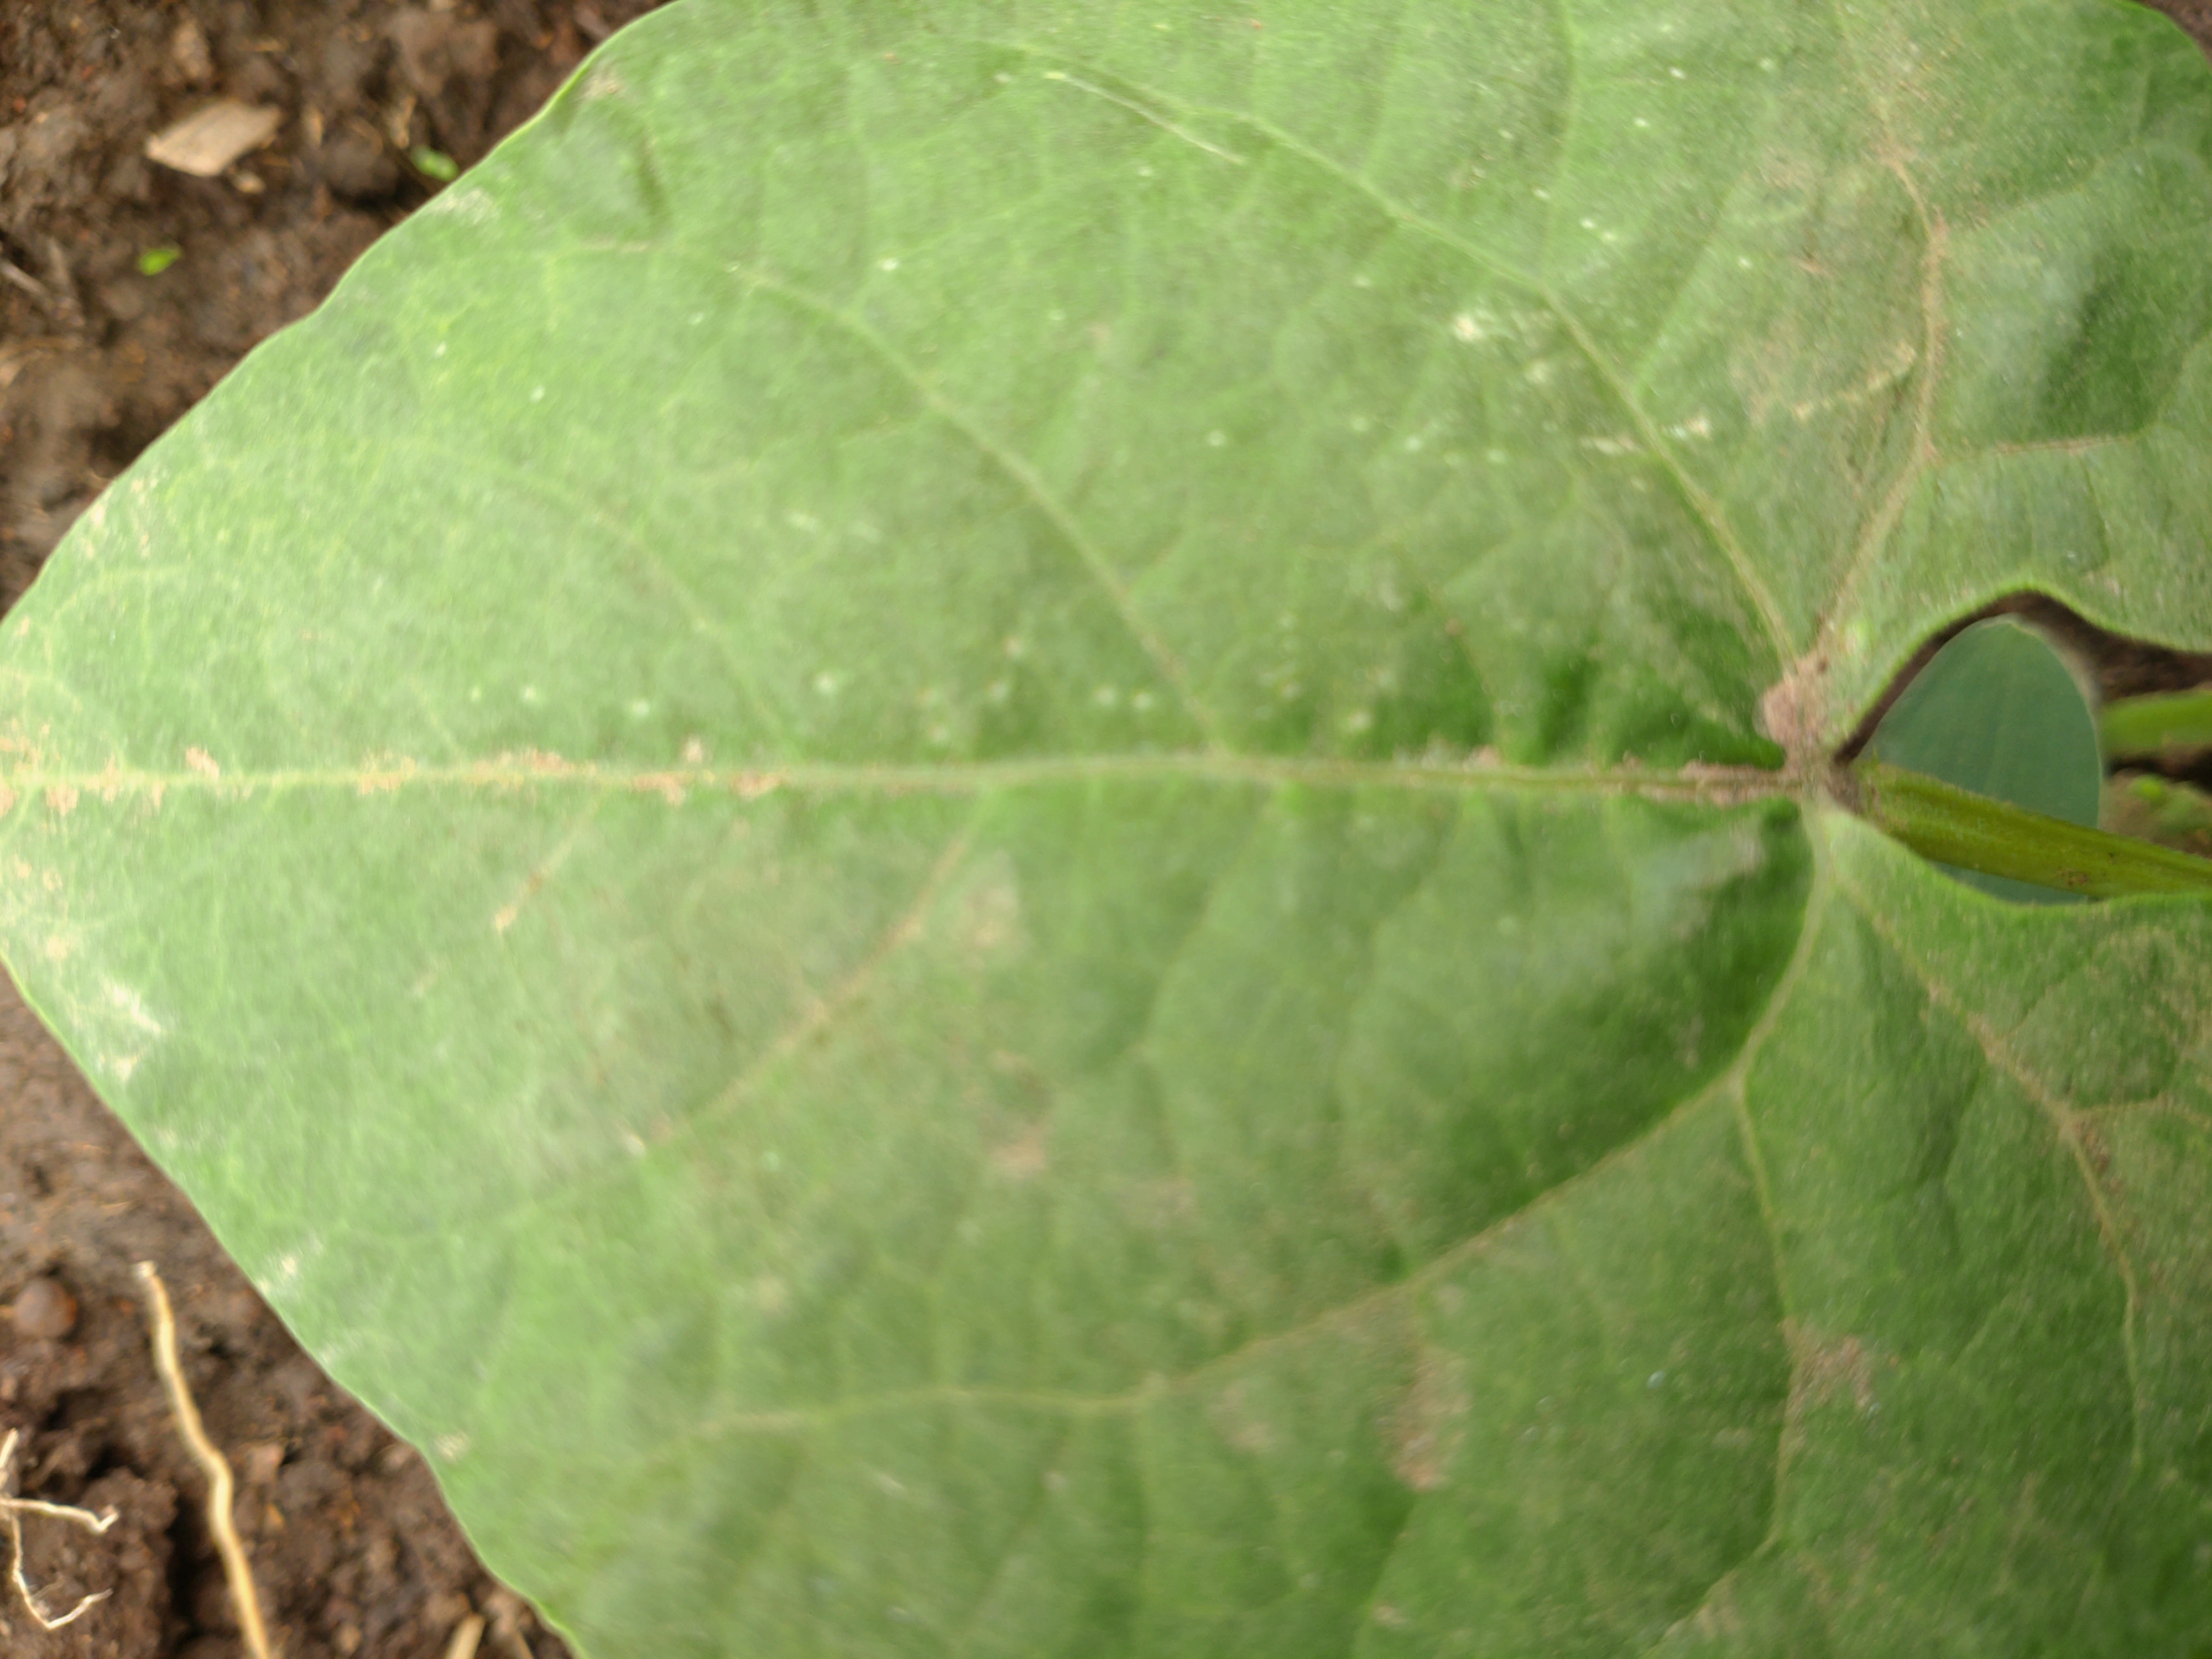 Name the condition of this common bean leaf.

healthy
